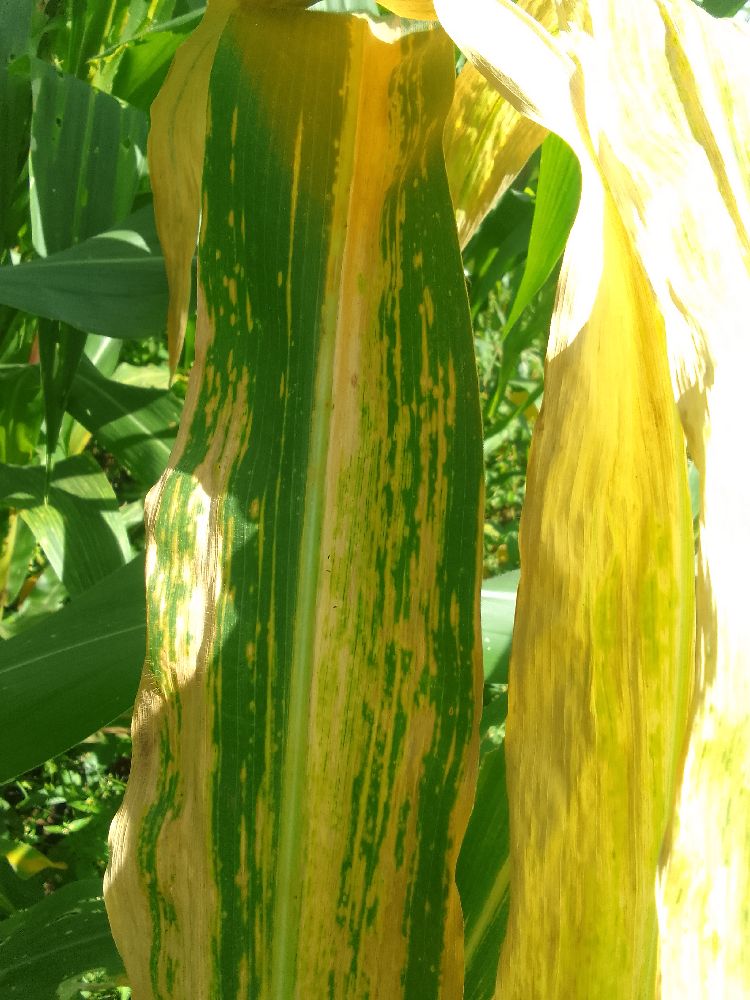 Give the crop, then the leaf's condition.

maize, maize lethal necrosis
